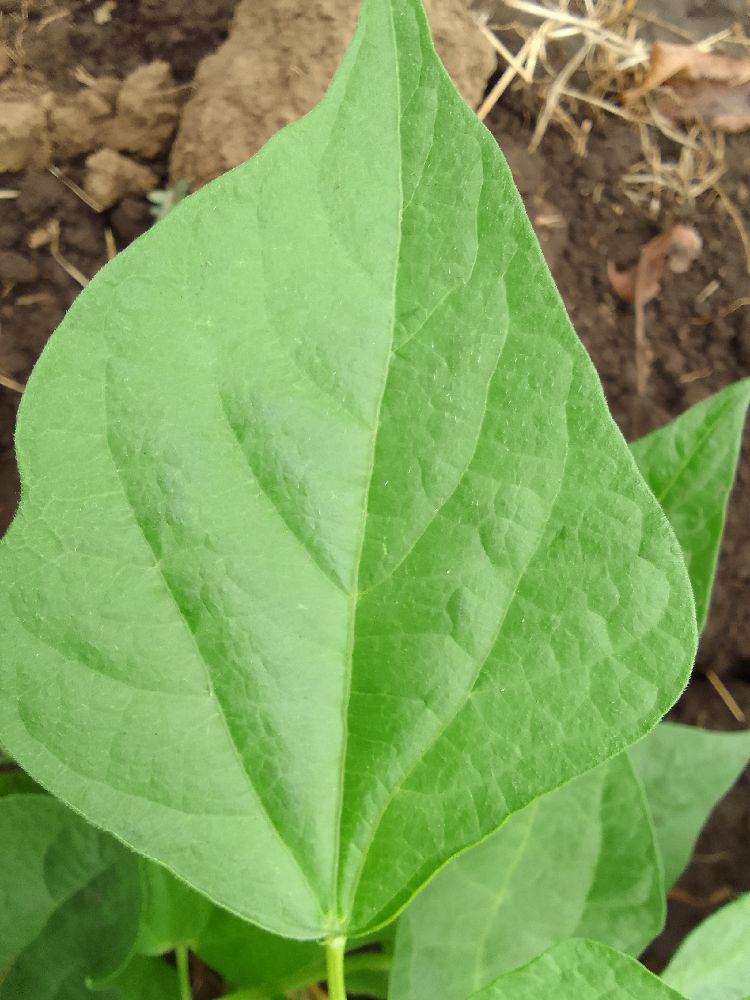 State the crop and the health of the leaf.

common bean, healthy
